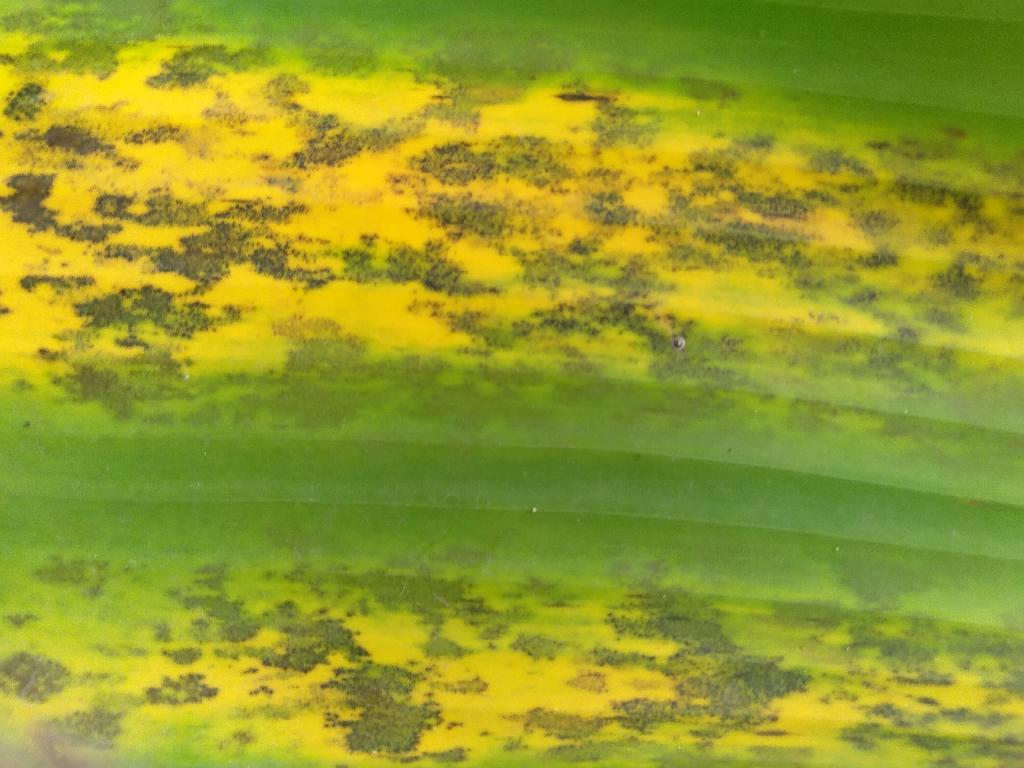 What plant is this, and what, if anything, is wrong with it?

banana, black sigatoka
